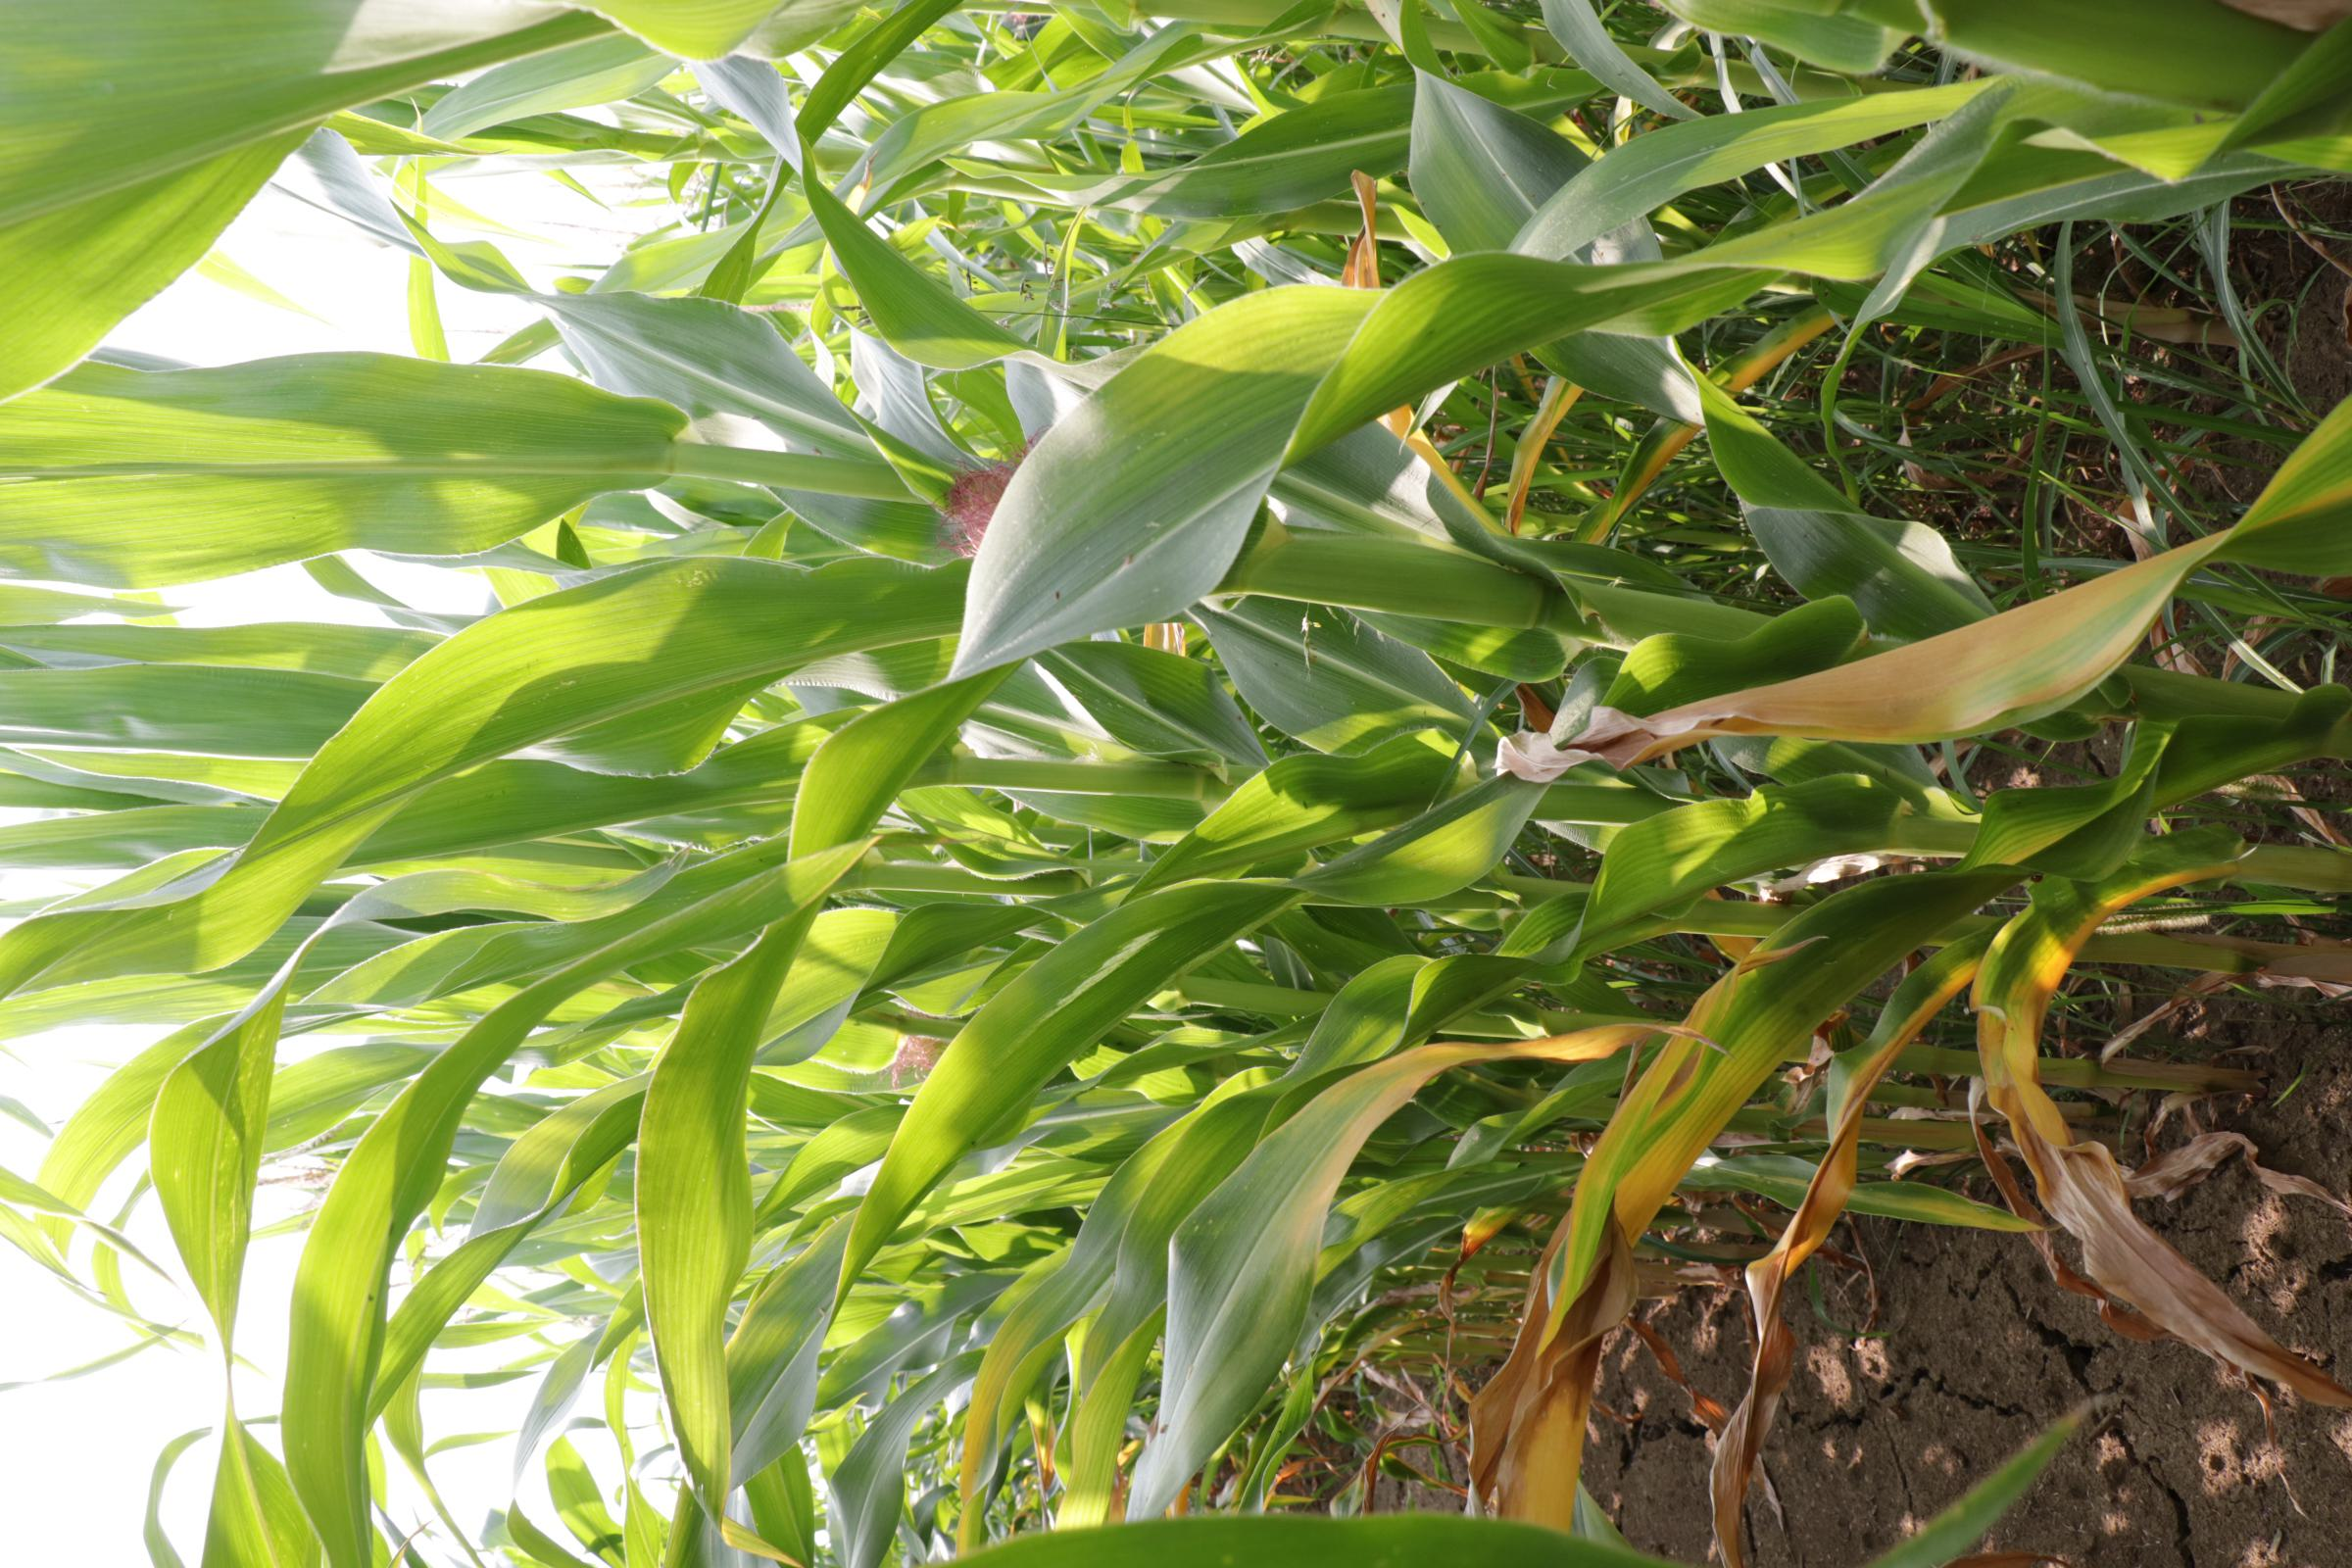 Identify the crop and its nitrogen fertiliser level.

maize, full nitrogen fertilisation
